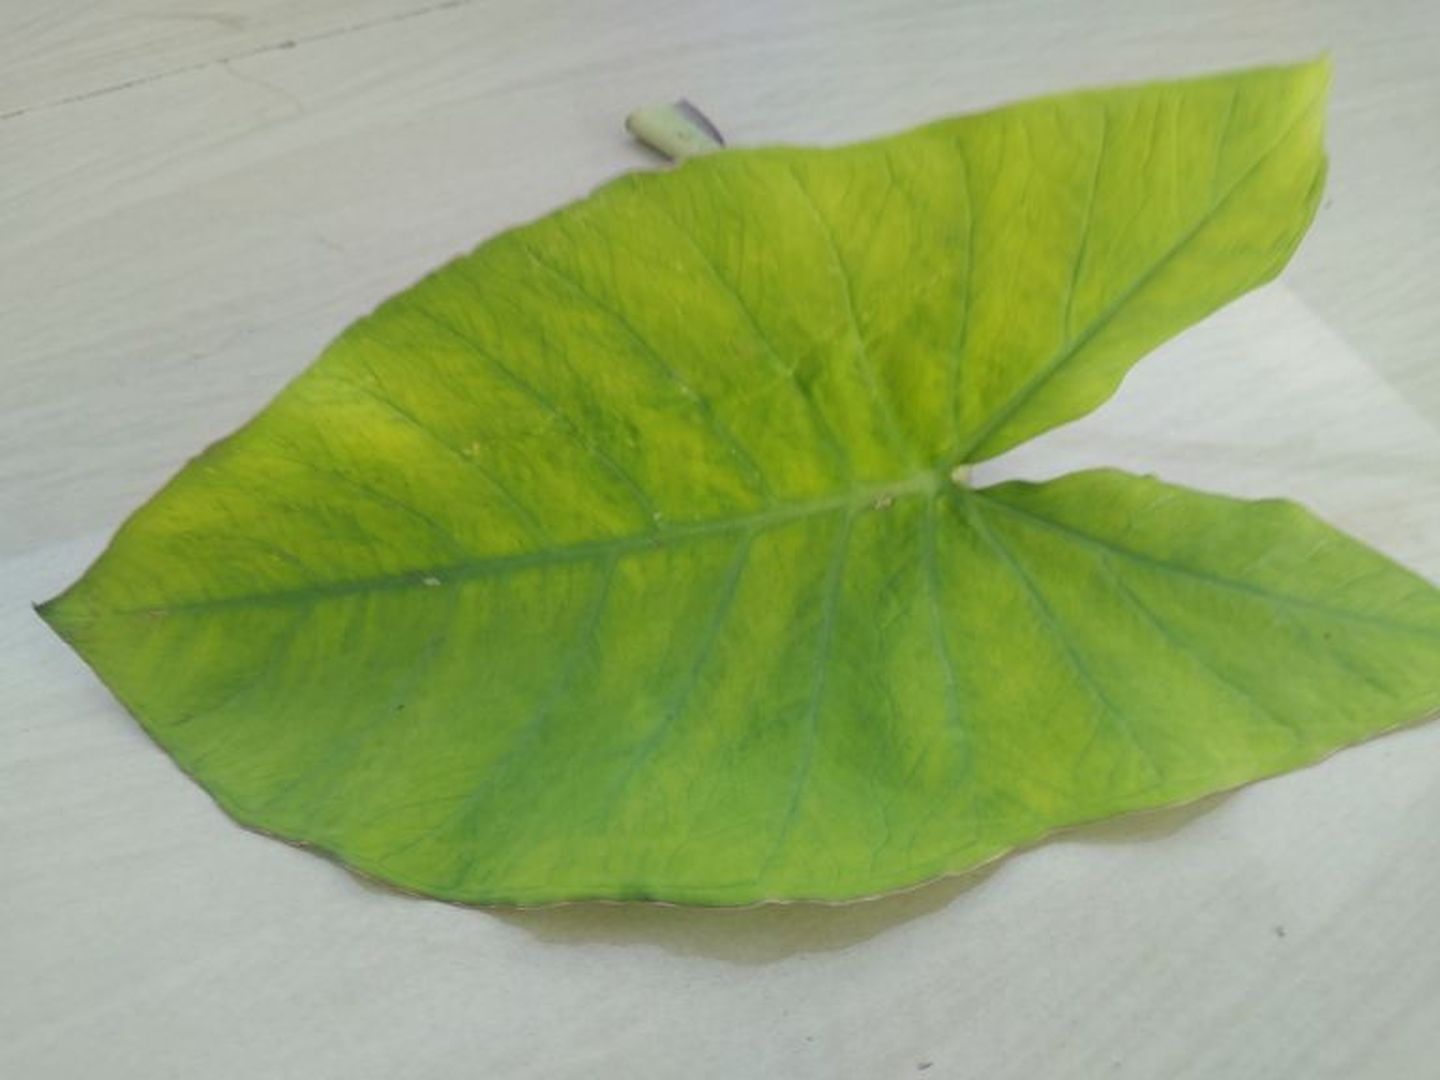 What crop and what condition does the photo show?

taro, mosaic
